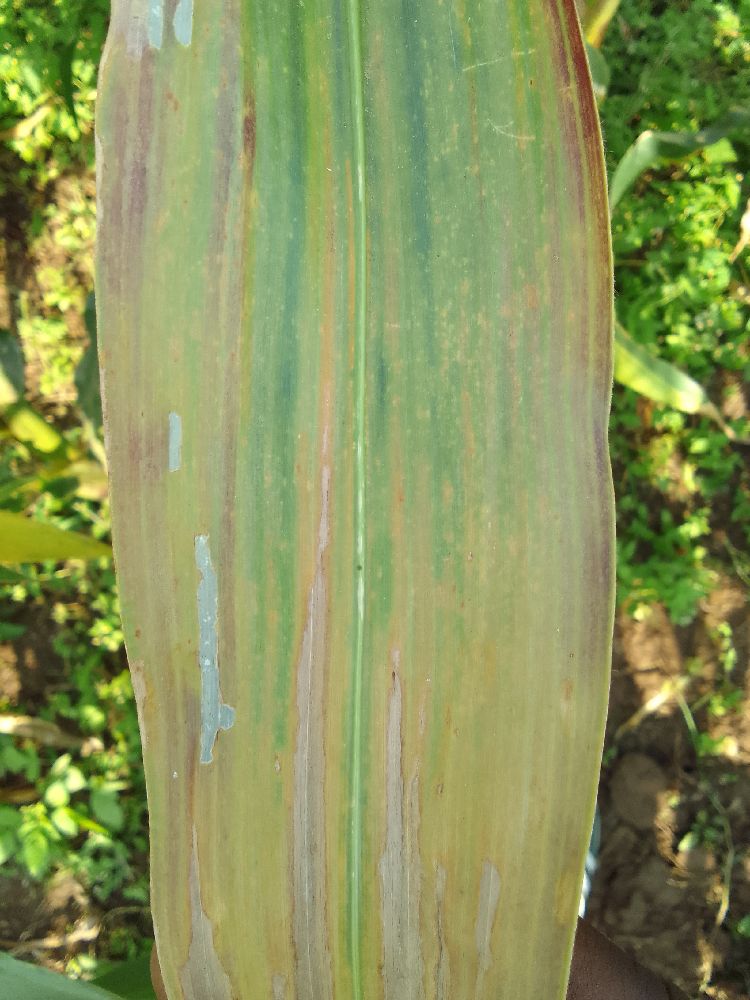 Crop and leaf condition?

maize, maize lethal necrosis
